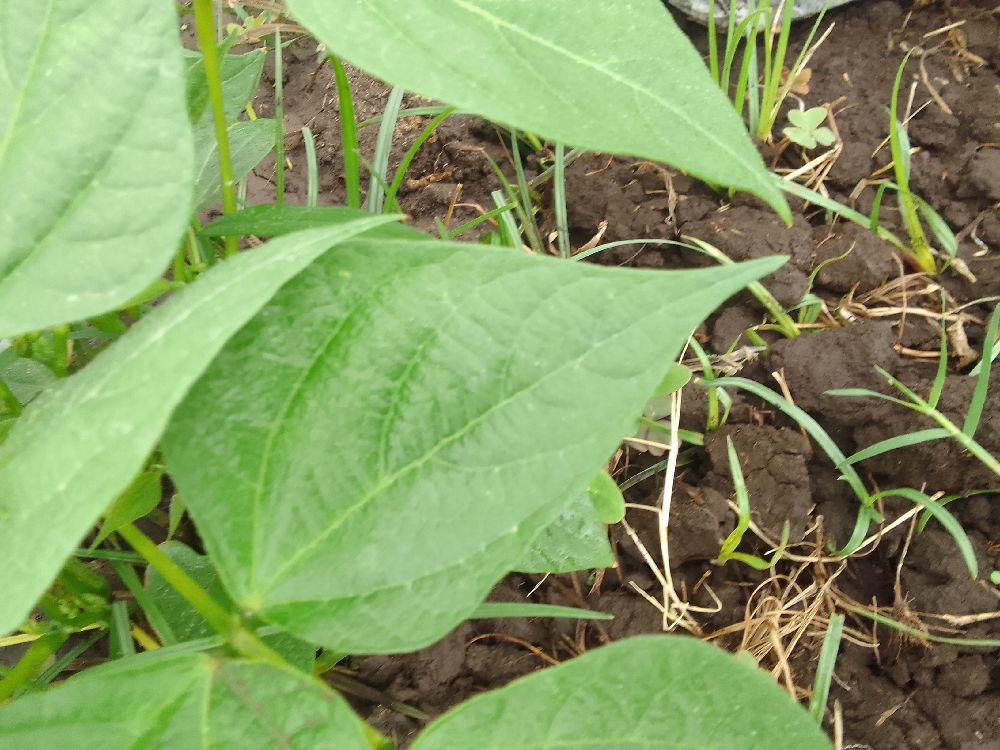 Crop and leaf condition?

common bean, healthy
